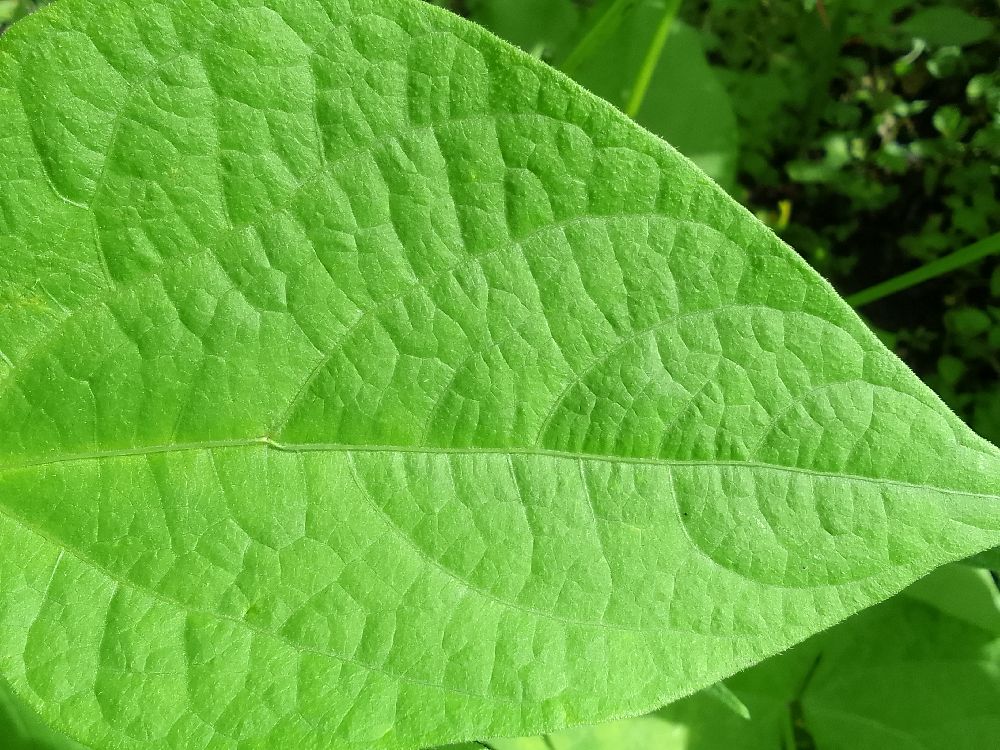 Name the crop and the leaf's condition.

common bean, healthy
